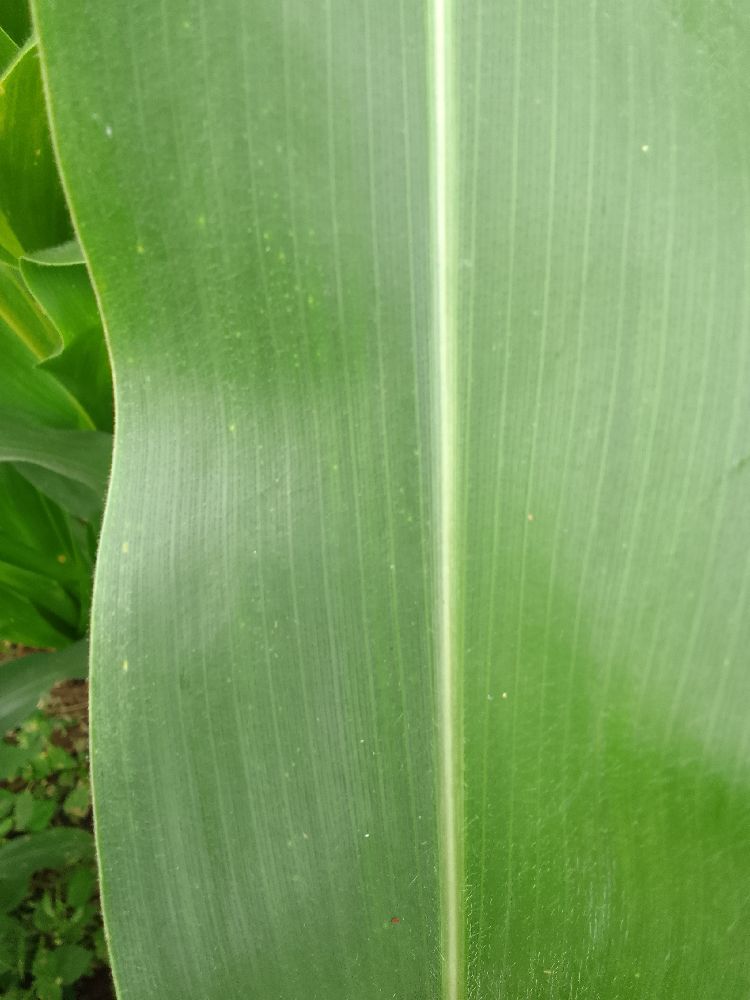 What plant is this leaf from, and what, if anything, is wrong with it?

maize, healthy
